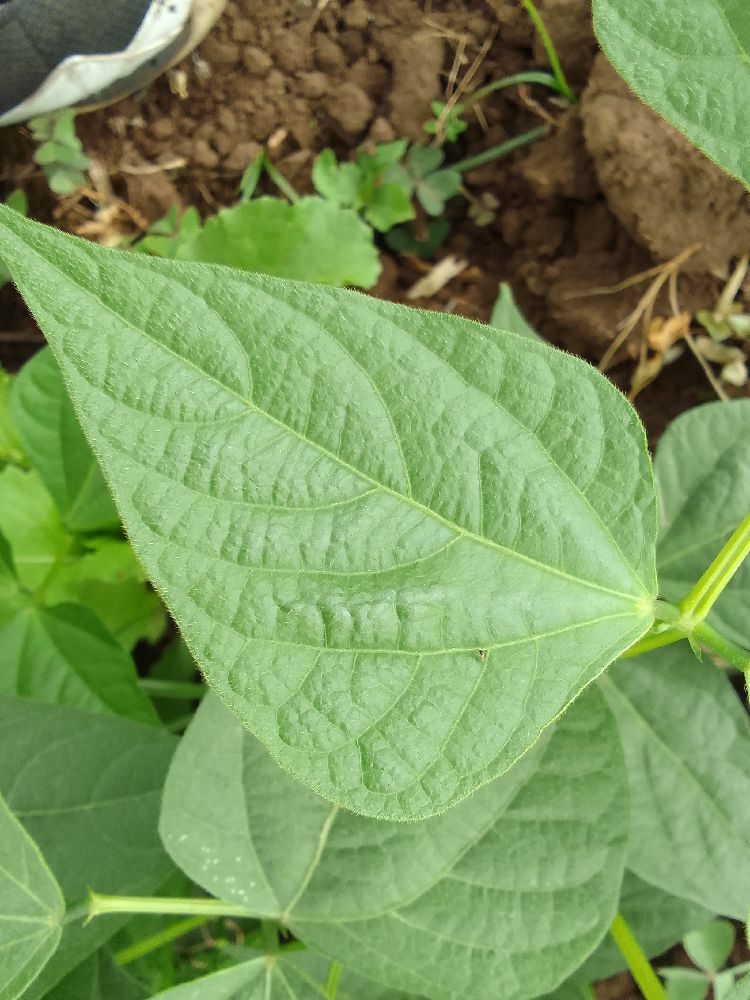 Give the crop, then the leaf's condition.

common bean, healthy
